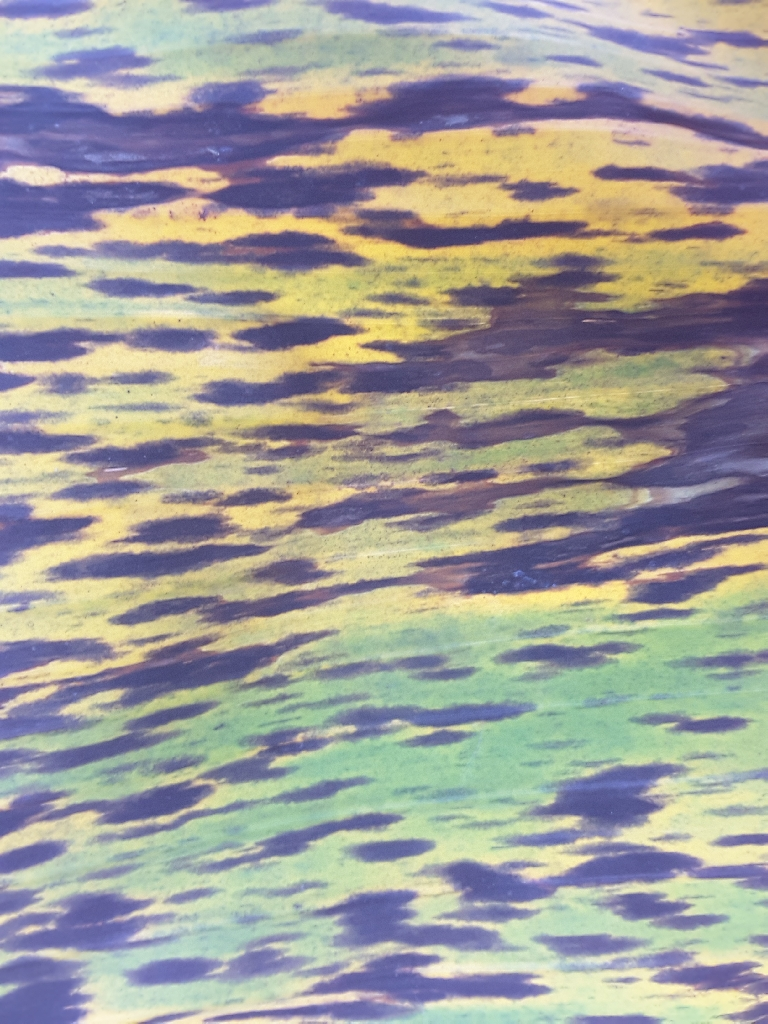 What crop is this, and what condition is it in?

banana, black sigatoka
